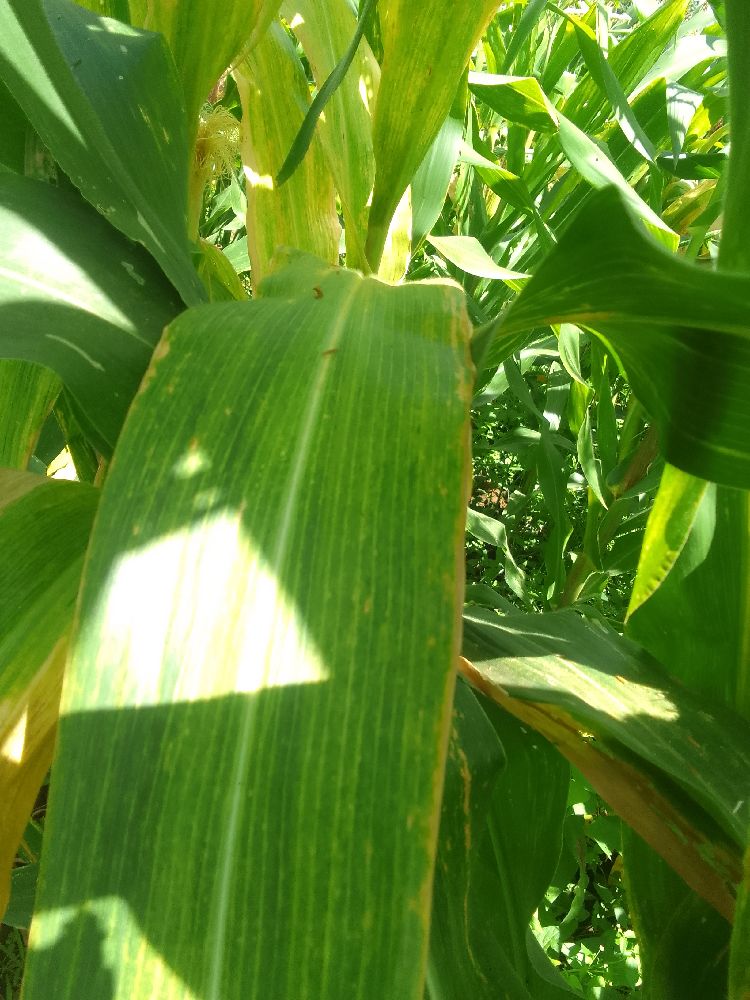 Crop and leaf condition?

maize, maize lethal necrosis
